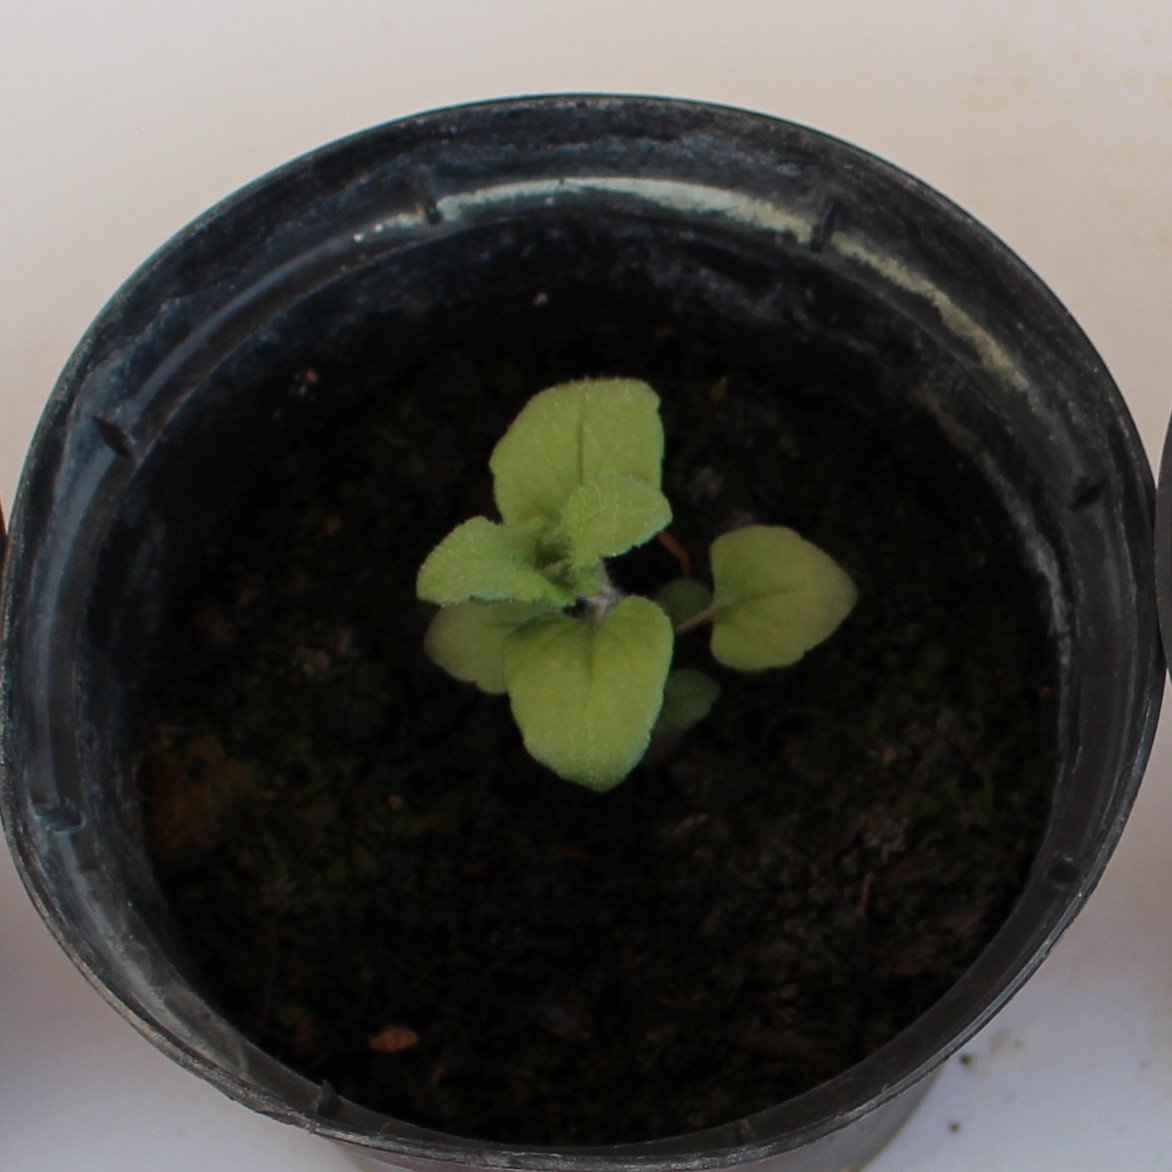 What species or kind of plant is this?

Veronica persica
